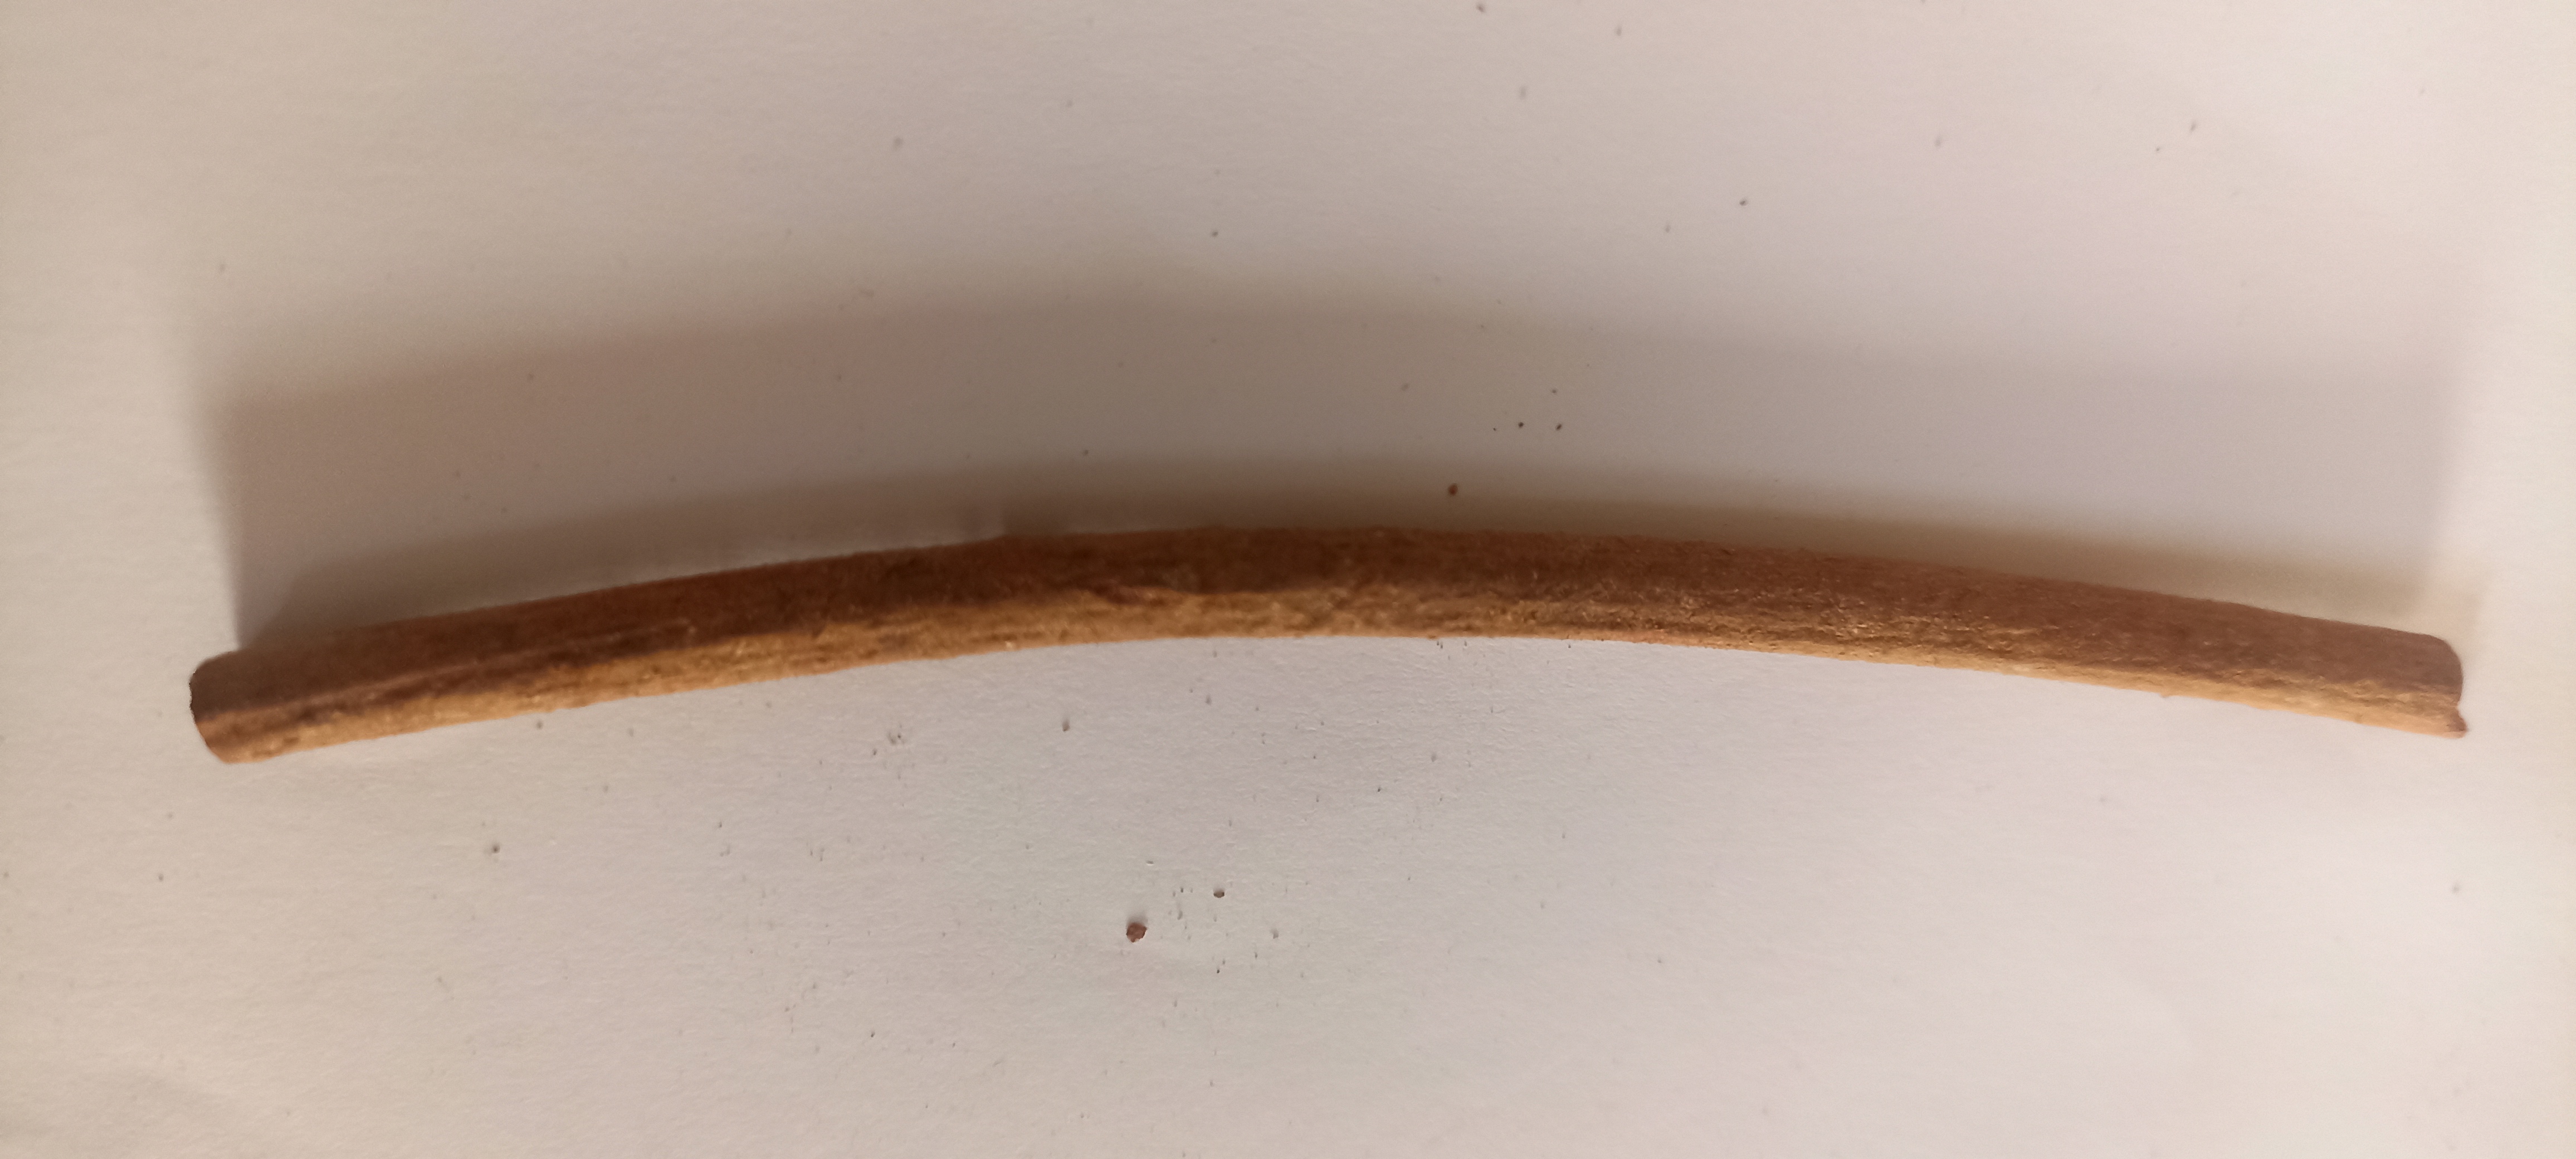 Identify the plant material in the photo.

manjistha
